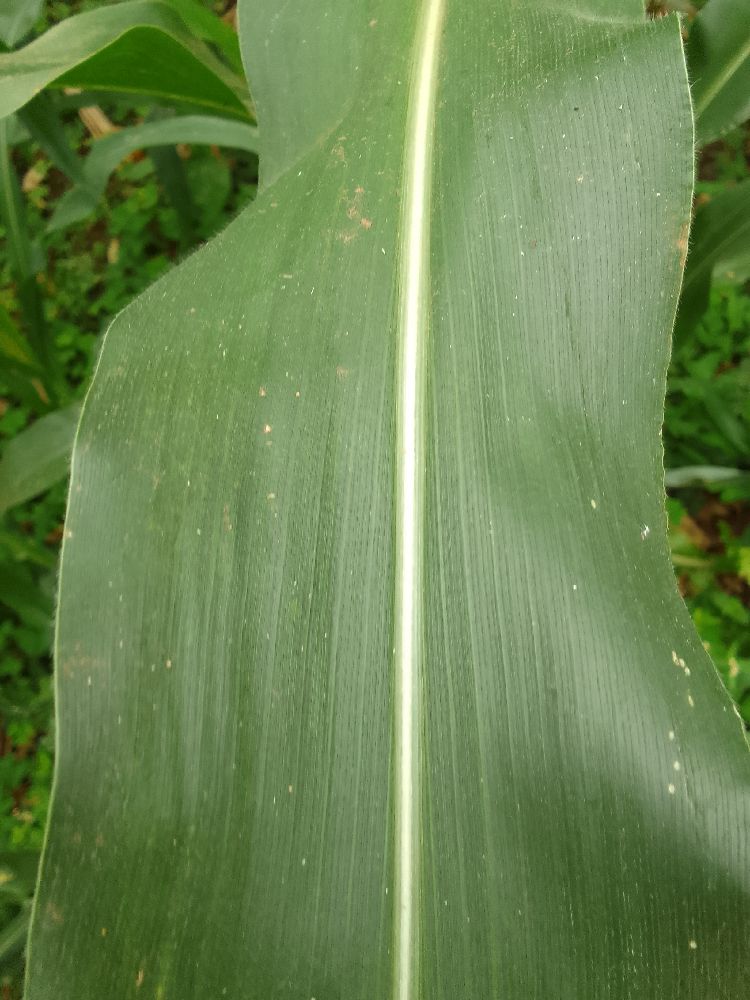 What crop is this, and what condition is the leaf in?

maize, healthy
